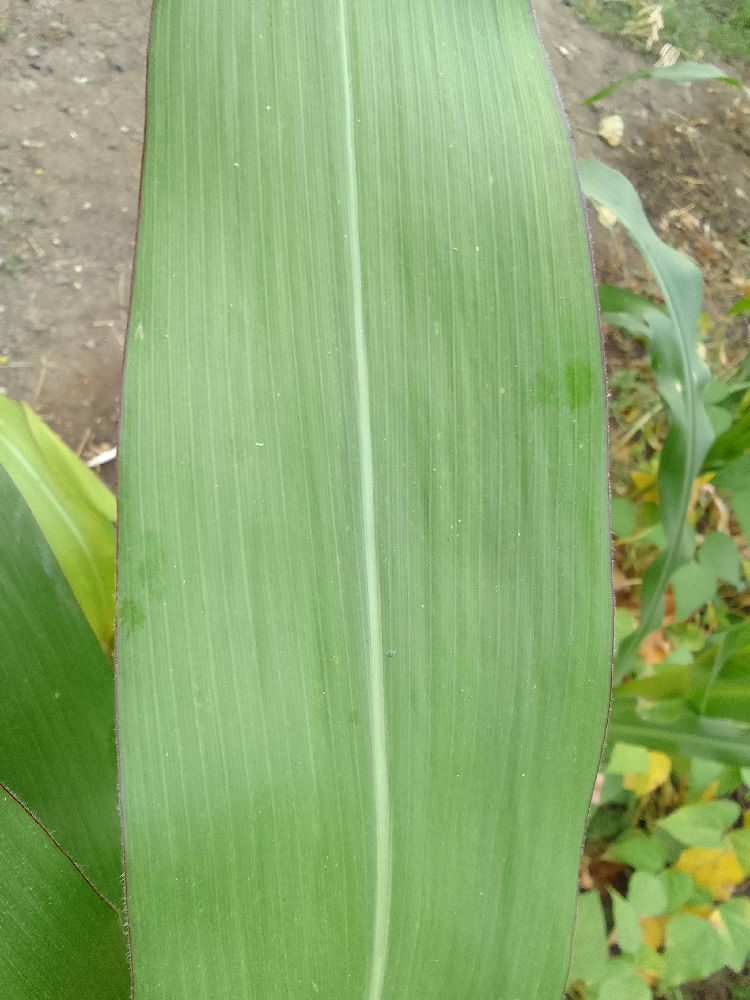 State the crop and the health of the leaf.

maize, healthy
